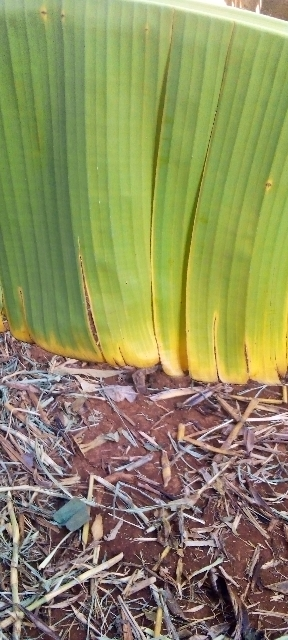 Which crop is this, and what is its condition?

banana, fusarium wilt race 1
